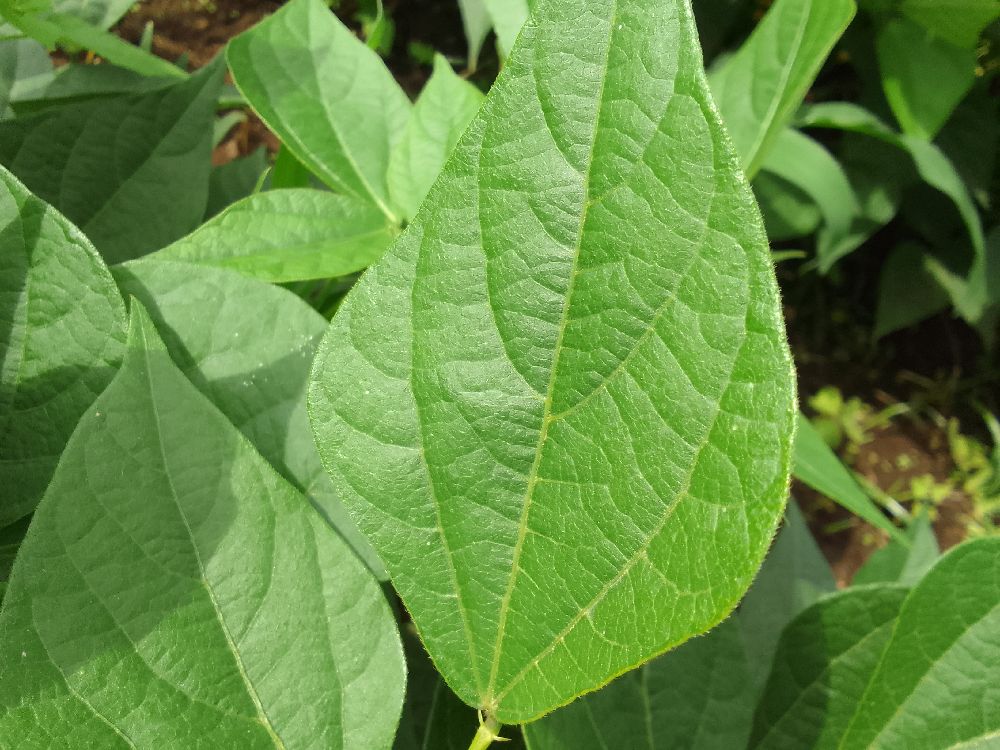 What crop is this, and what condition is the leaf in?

common bean, healthy
